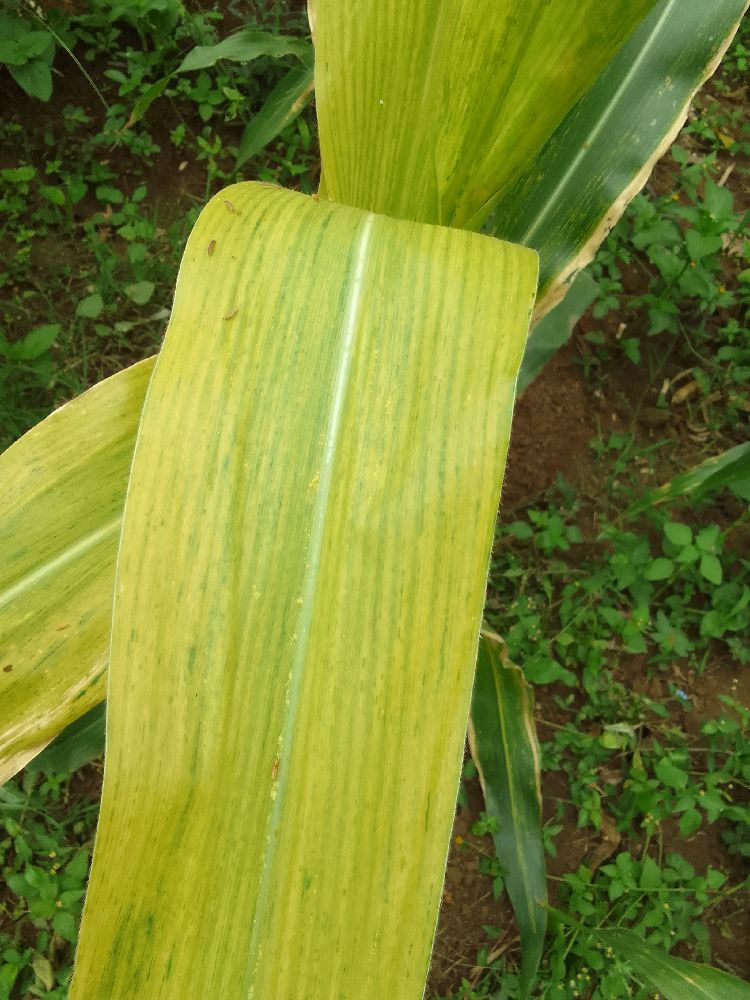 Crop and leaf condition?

maize, maize lethal necrosis
